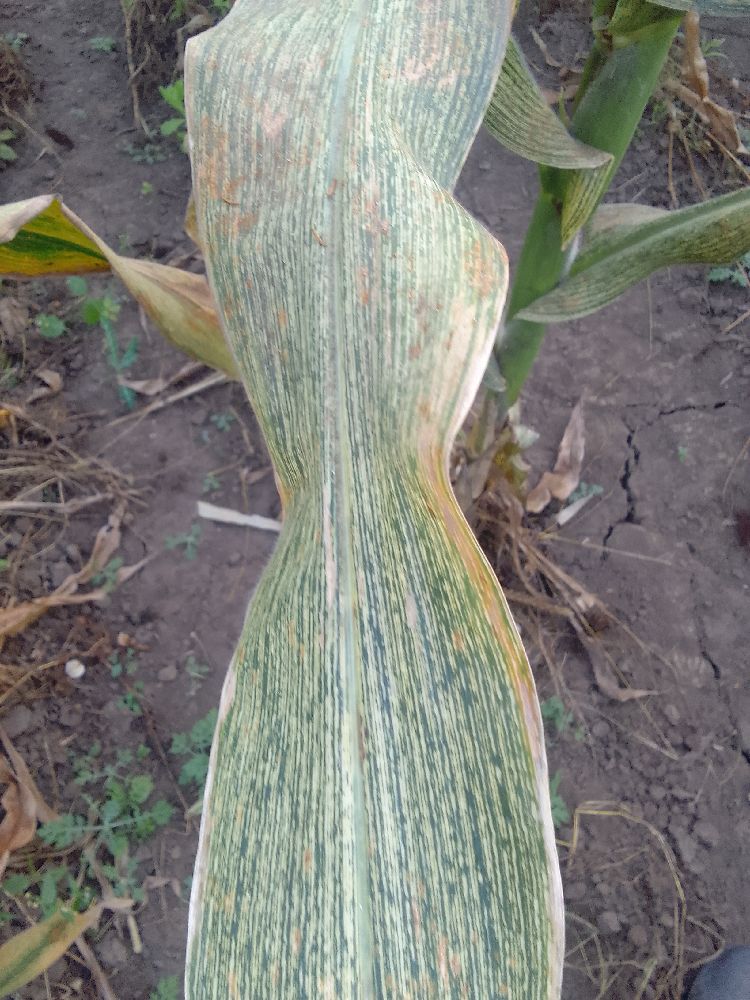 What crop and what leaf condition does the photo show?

maize, maize streak virus
